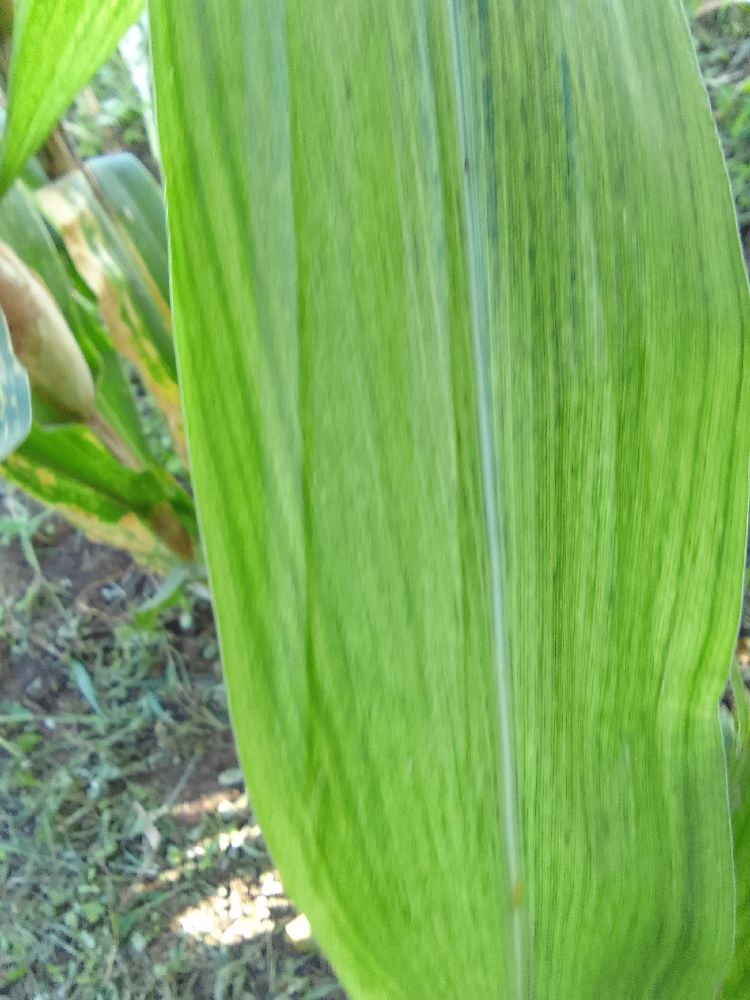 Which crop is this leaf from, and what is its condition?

maize, maize lethal necrosis
